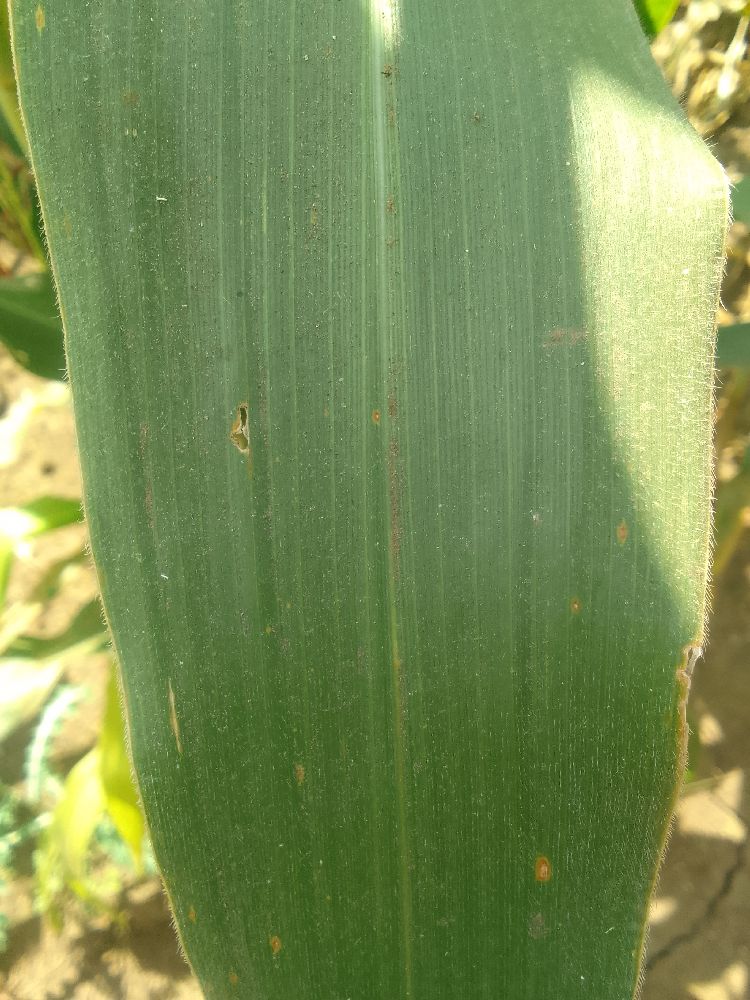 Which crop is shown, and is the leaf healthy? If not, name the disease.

maize, healthy
